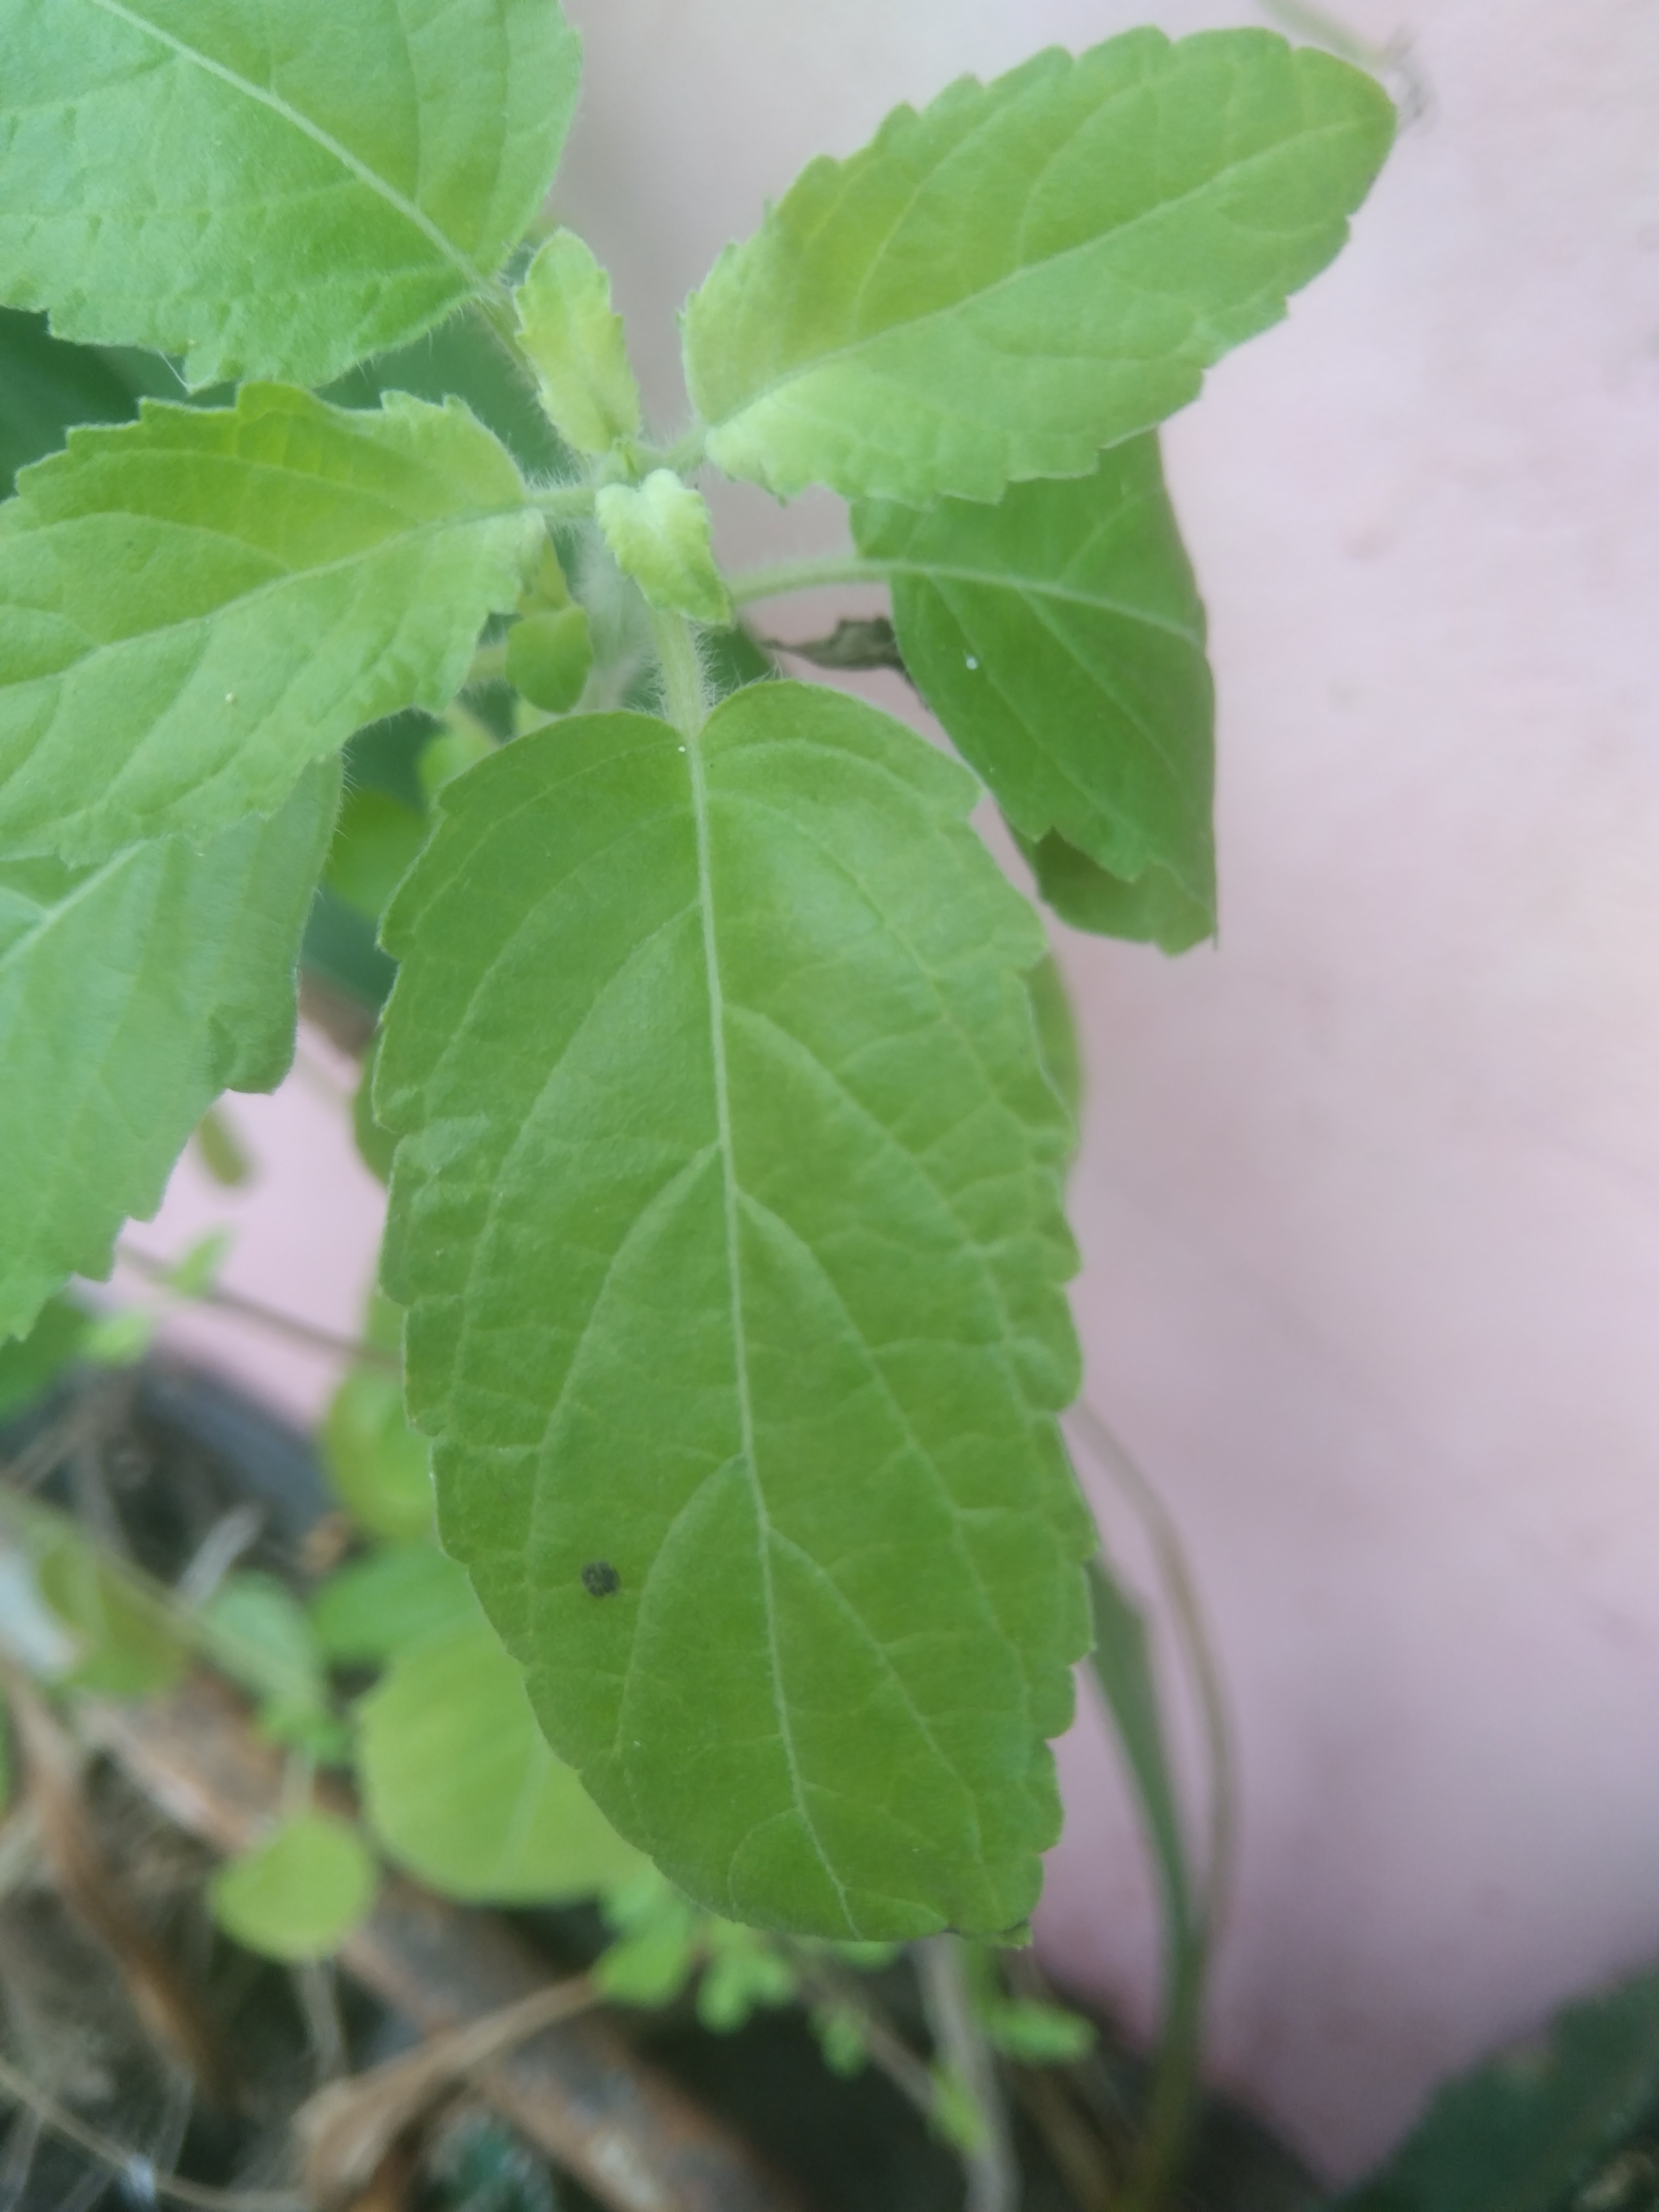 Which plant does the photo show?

tulshi
